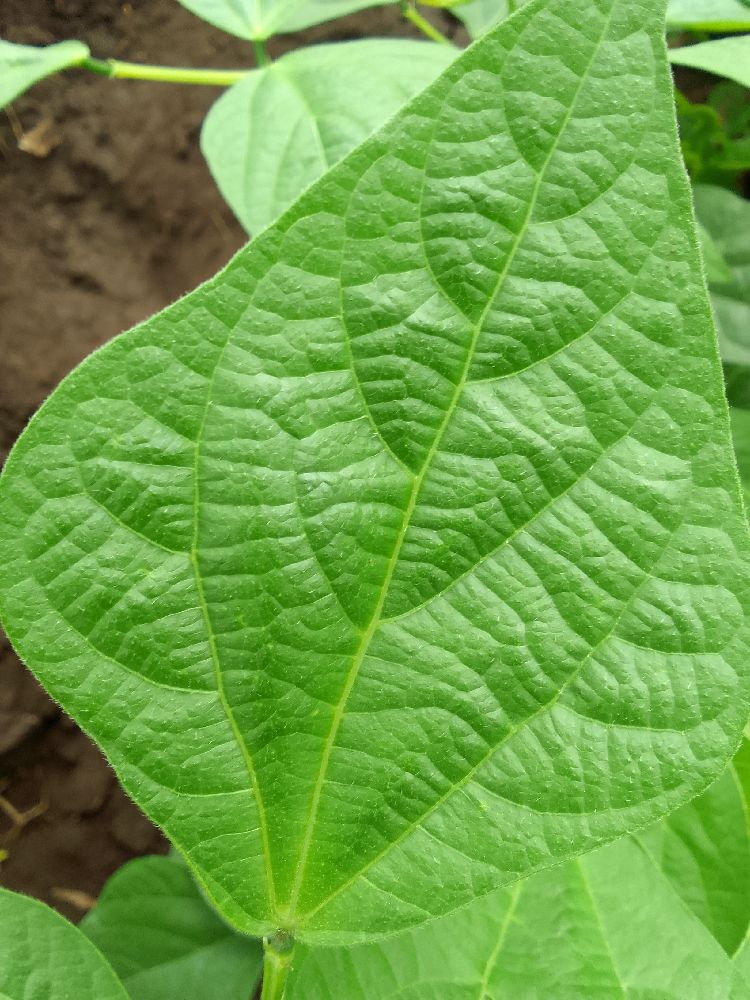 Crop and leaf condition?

common bean, healthy
